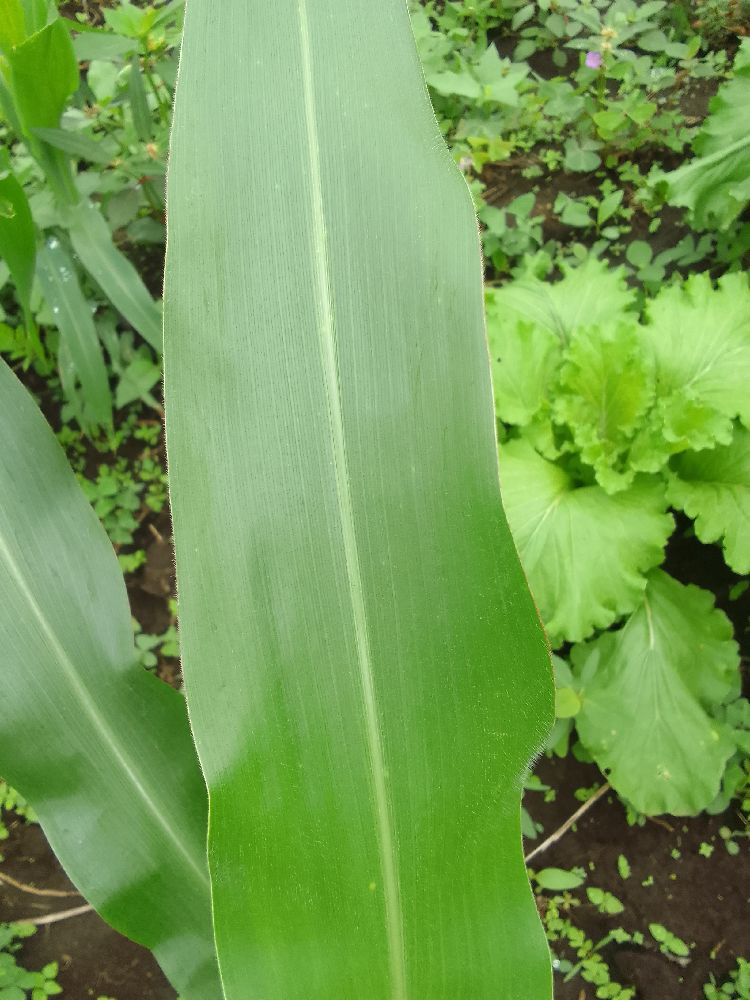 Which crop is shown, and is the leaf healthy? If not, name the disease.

maize, healthy
